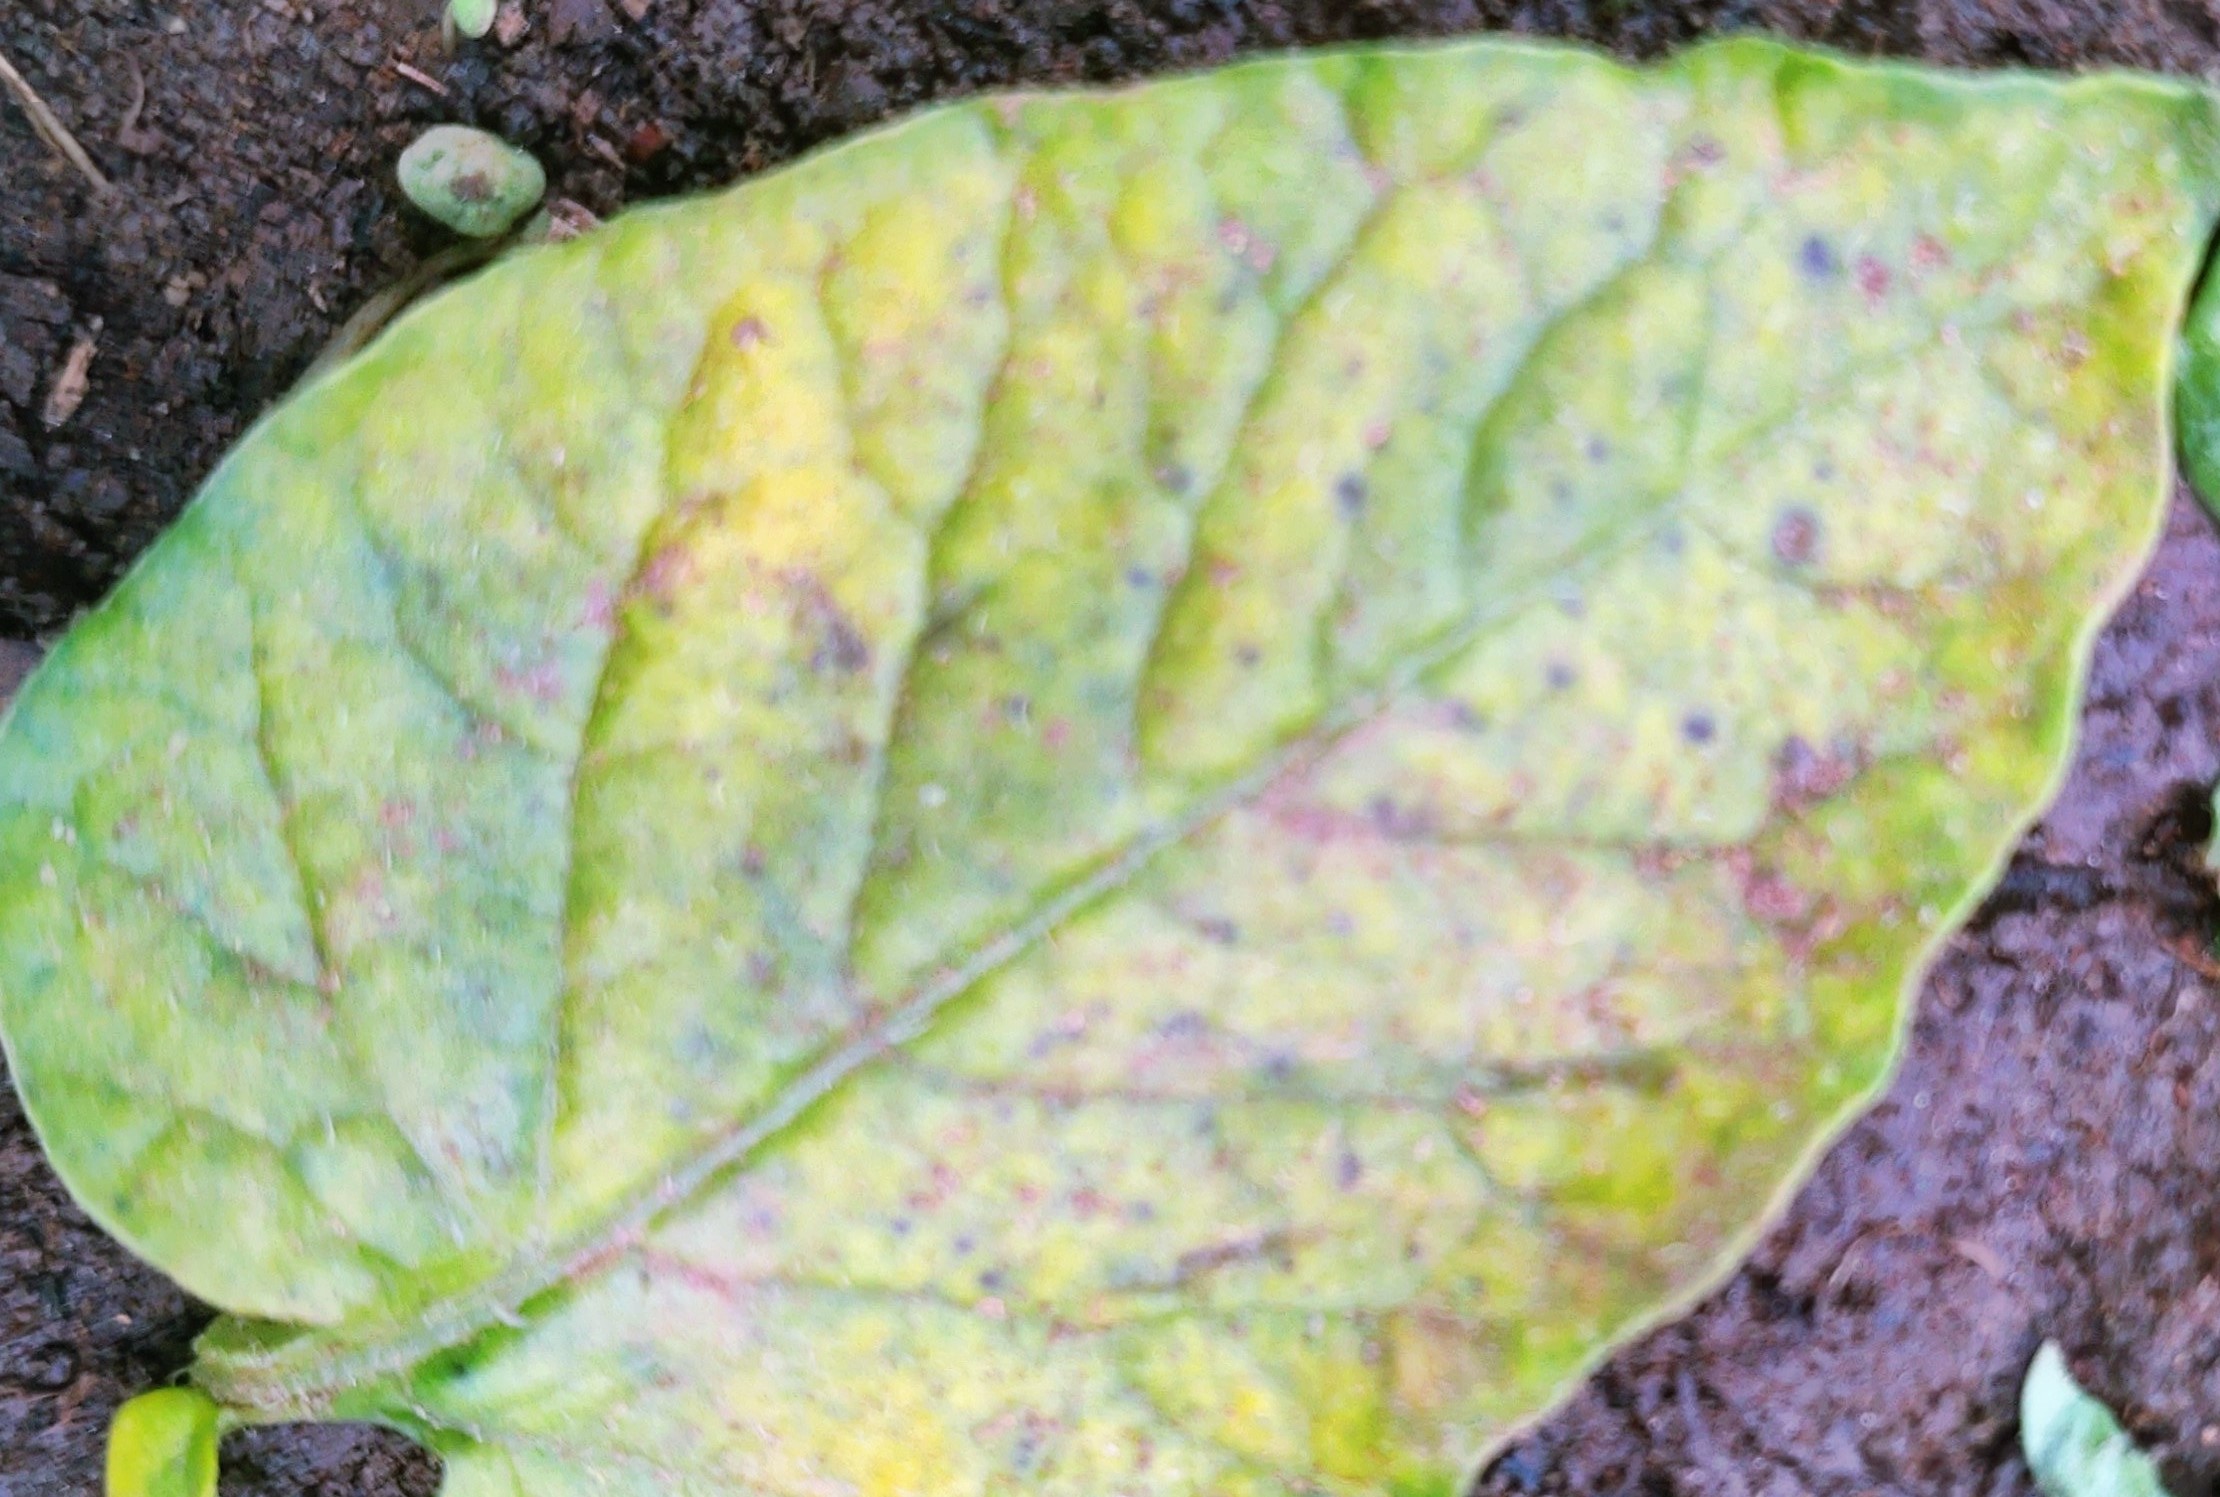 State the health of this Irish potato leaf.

late blight
